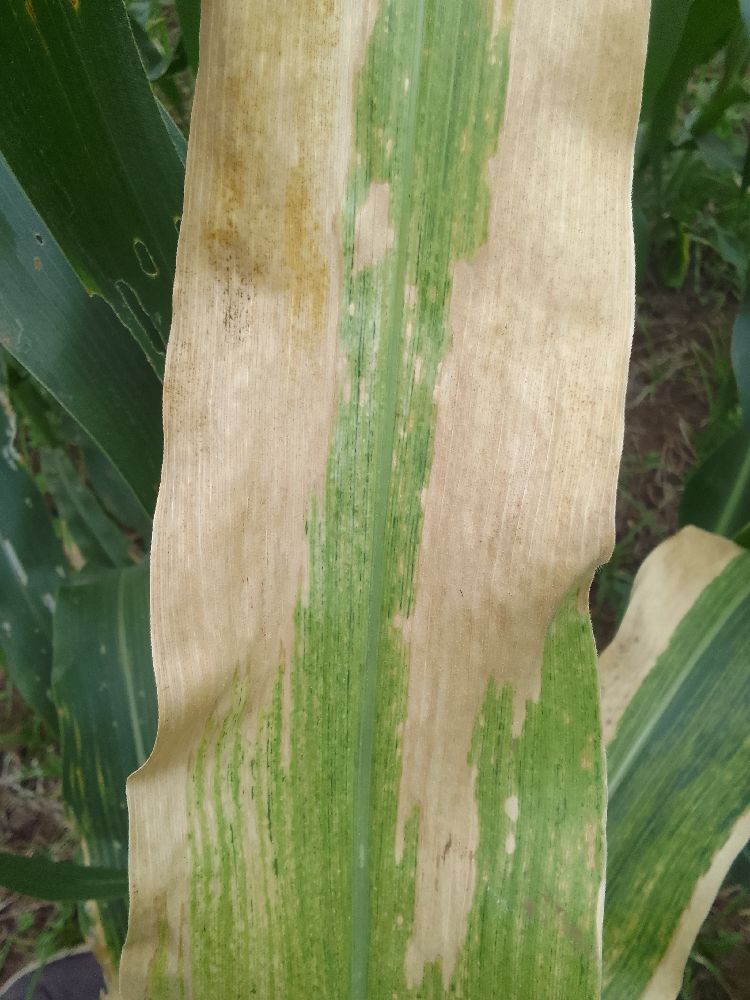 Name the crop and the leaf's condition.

maize, maize lethal necrosis
